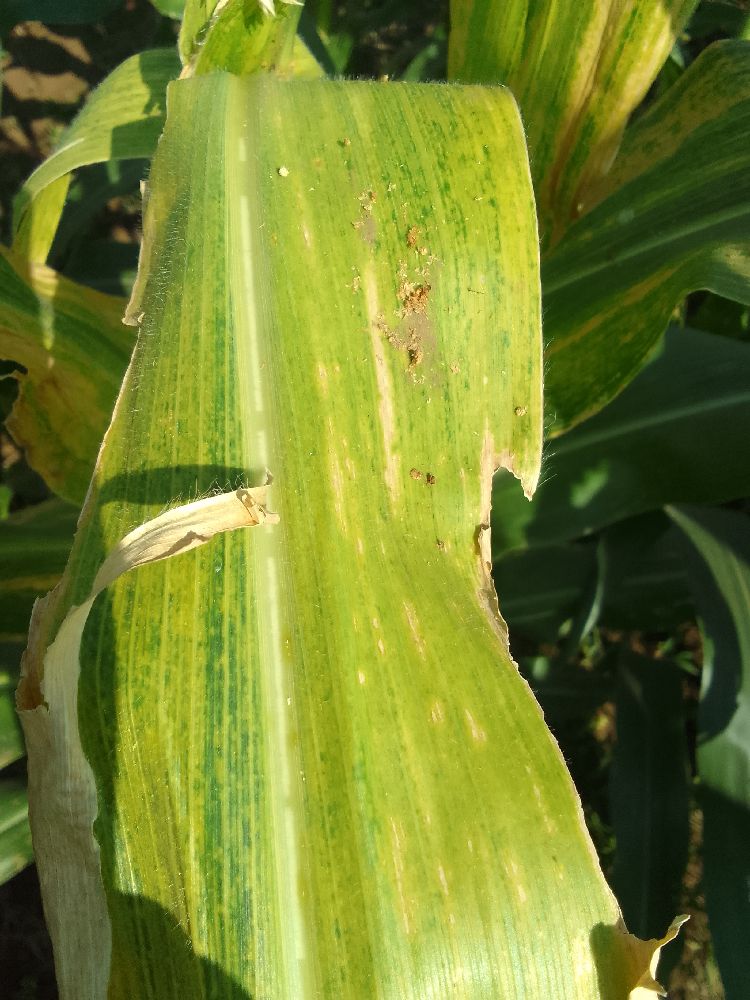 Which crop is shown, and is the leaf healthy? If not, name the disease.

maize, maize lethal necrosis
